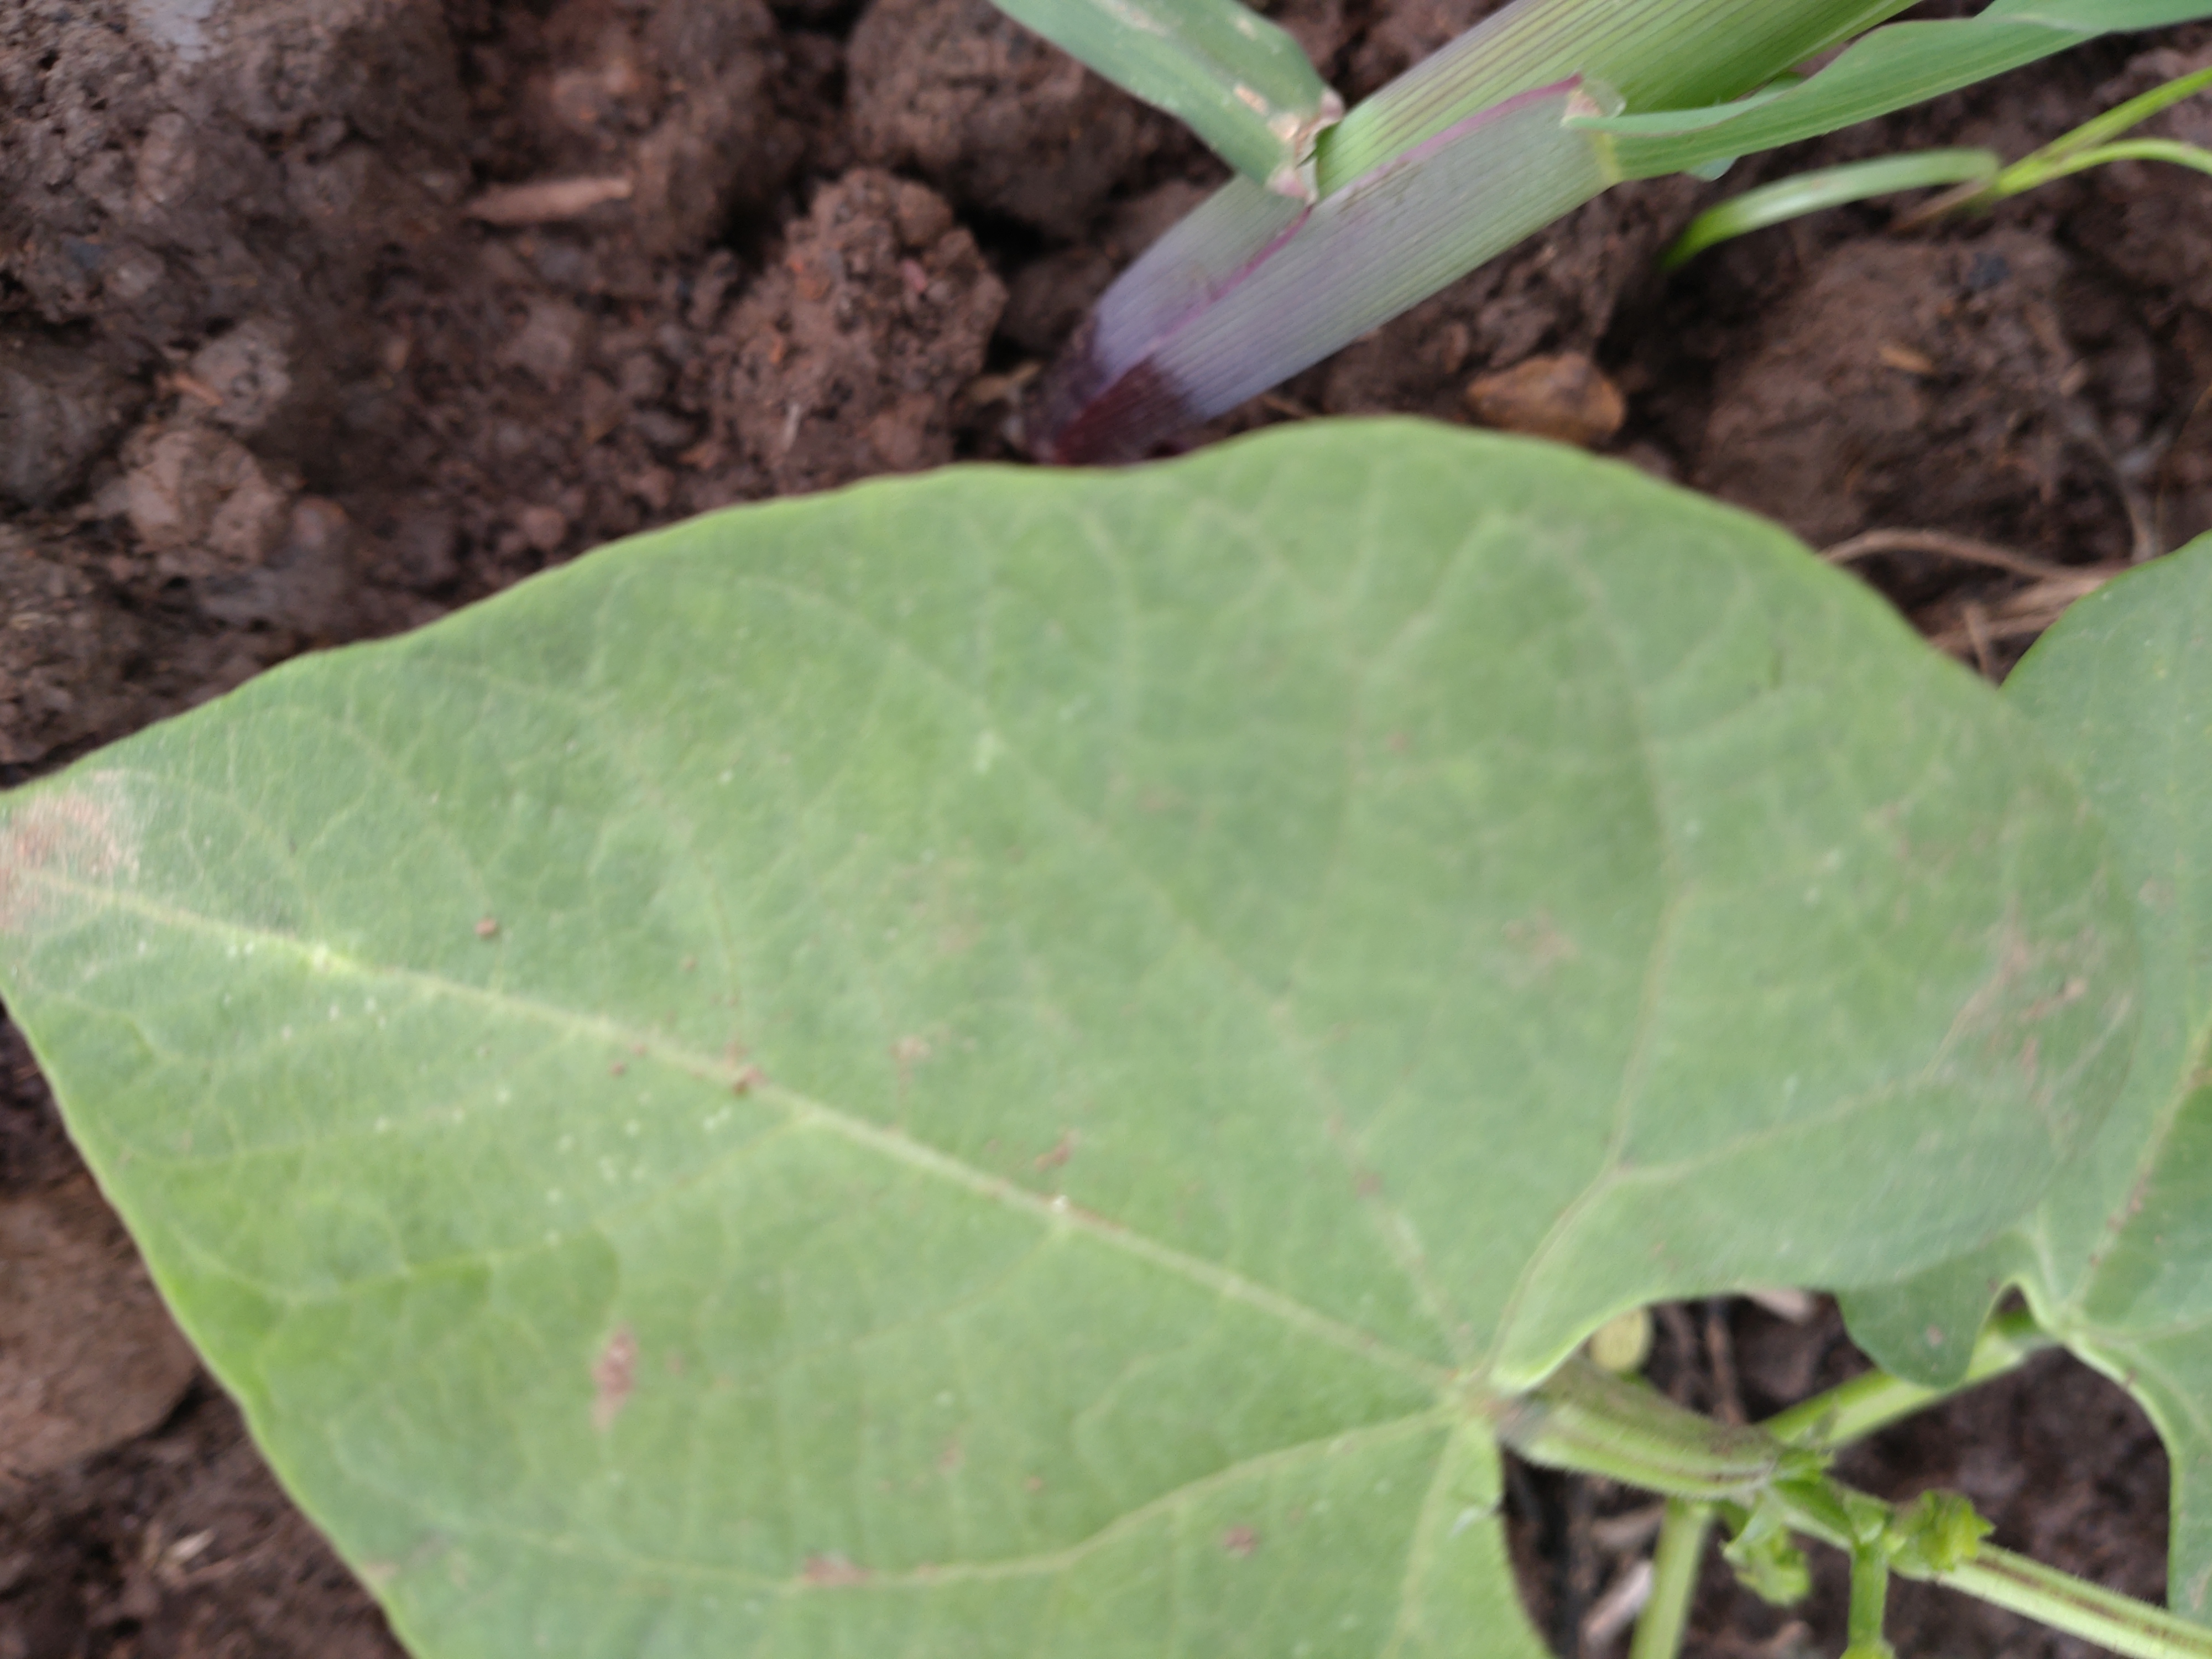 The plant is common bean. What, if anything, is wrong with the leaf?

healthy
